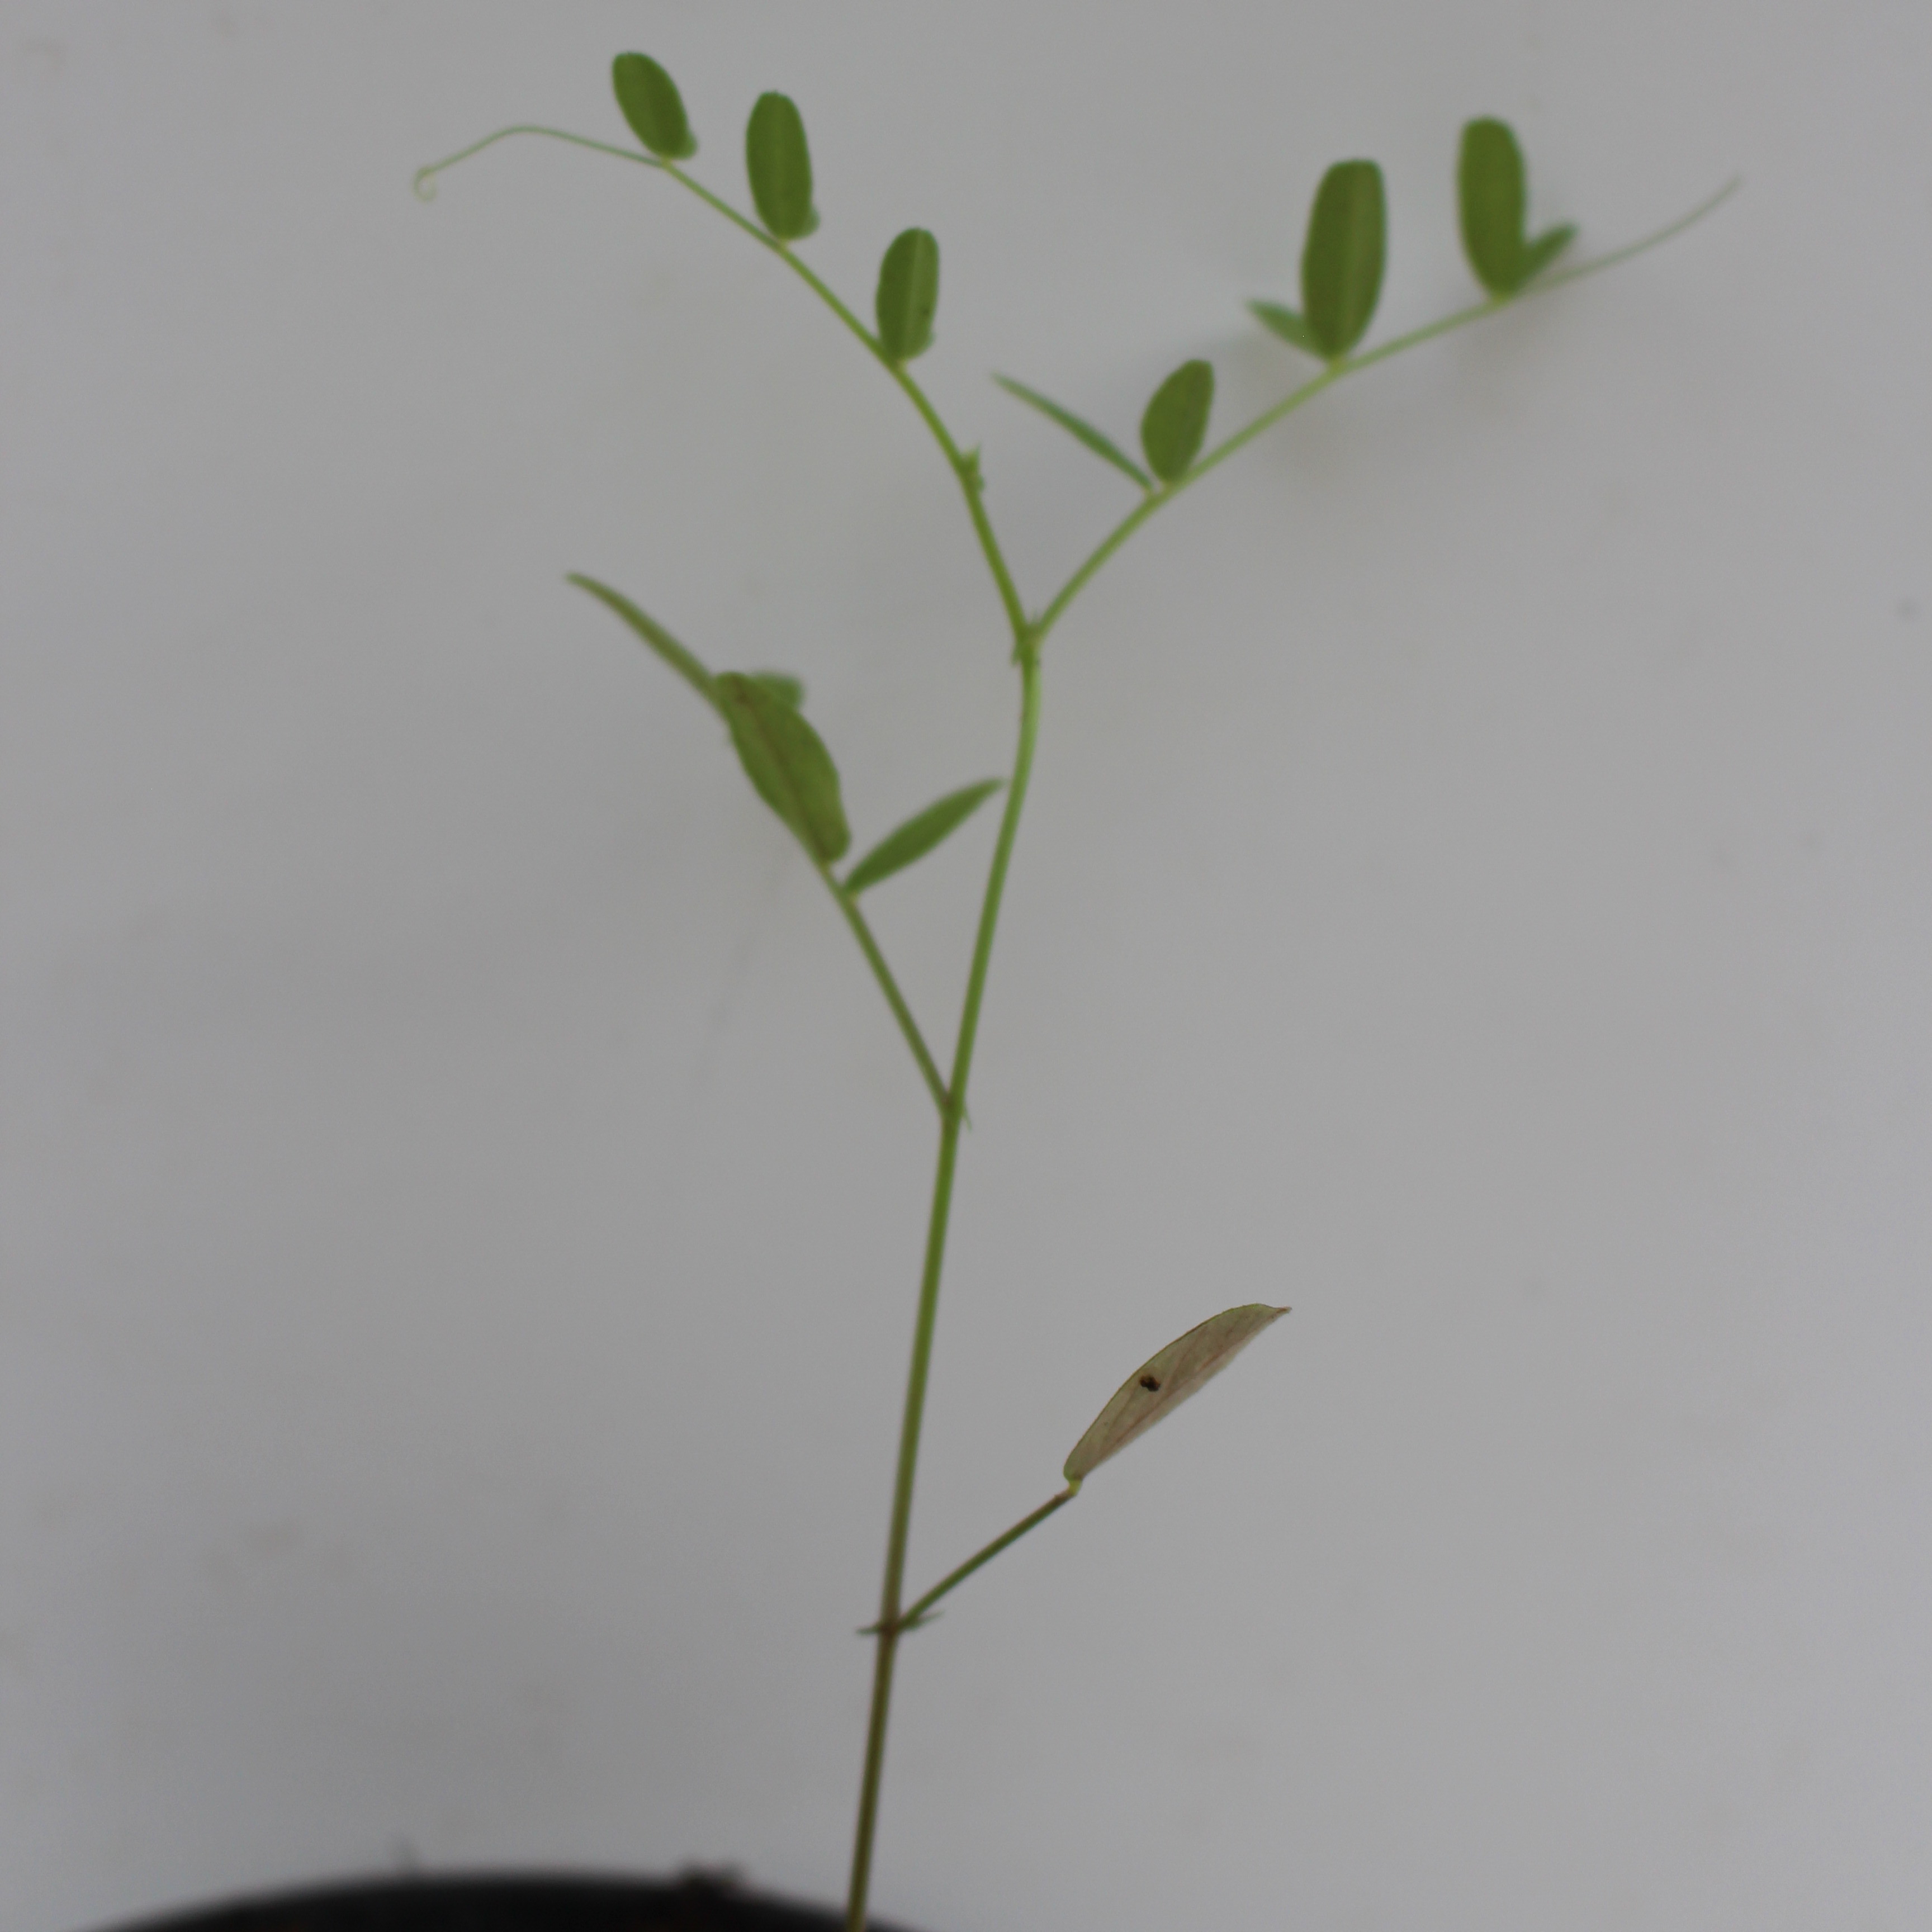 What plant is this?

Vicia sativa
